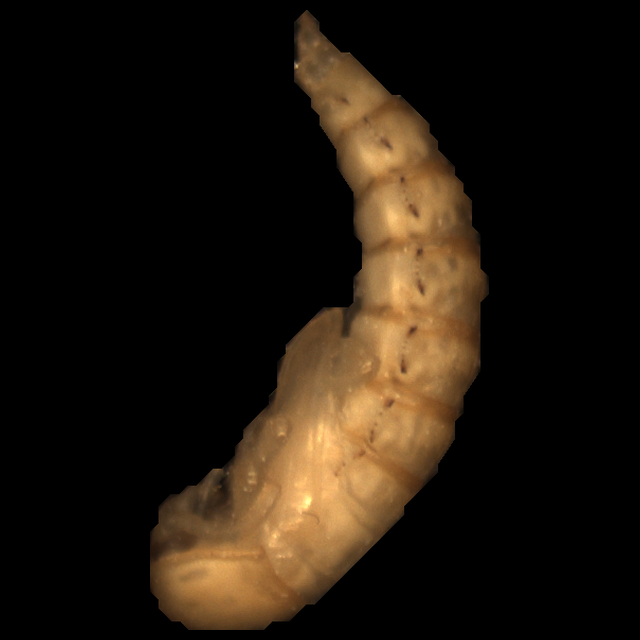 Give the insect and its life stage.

mealworm pupa
